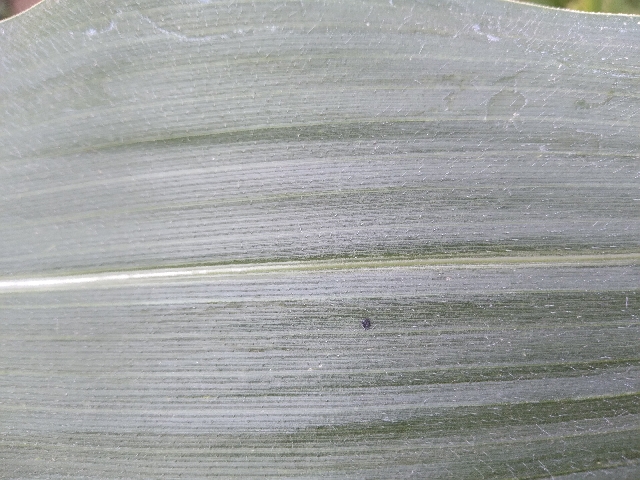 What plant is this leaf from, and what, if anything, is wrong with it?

maize, healthy
